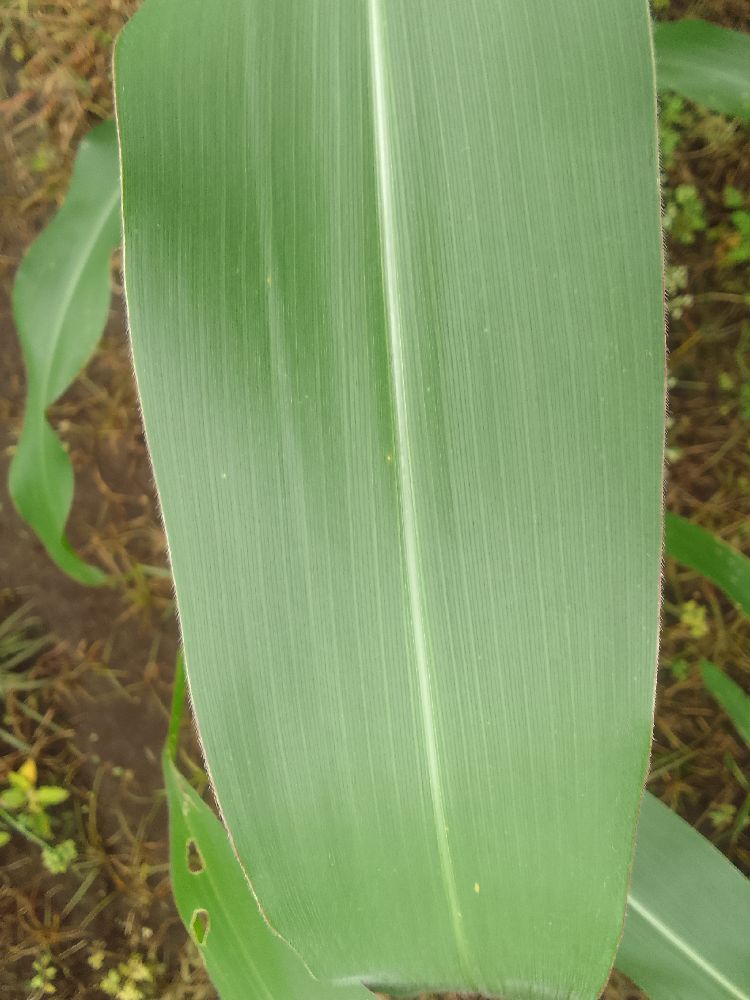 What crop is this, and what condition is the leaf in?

maize, healthy
